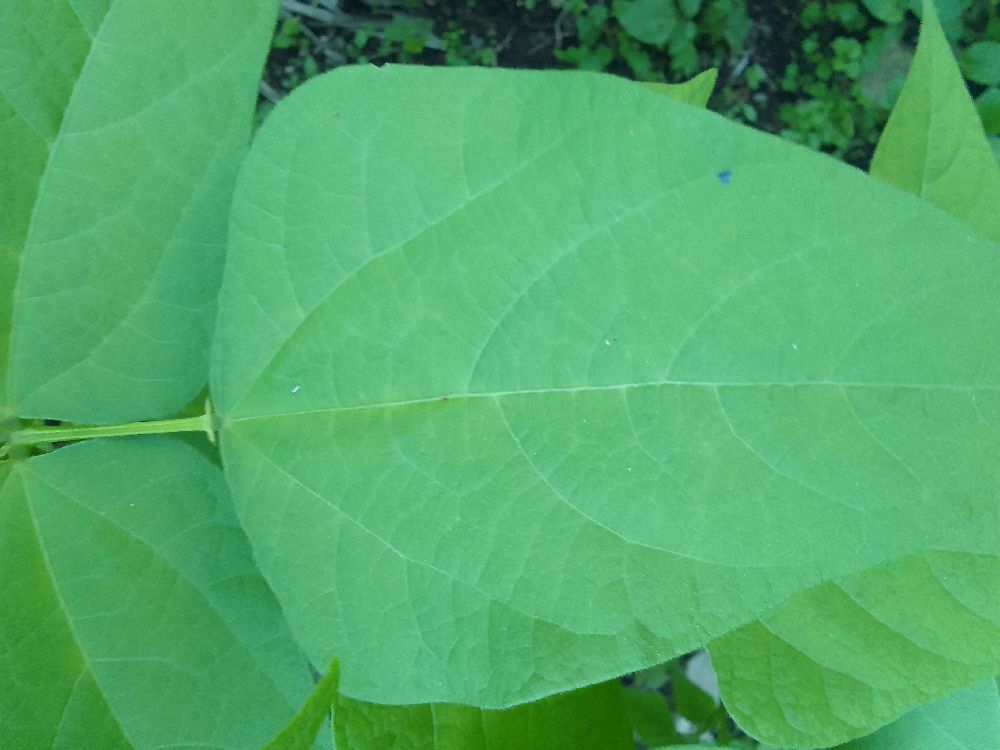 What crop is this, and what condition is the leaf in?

common bean, healthy
